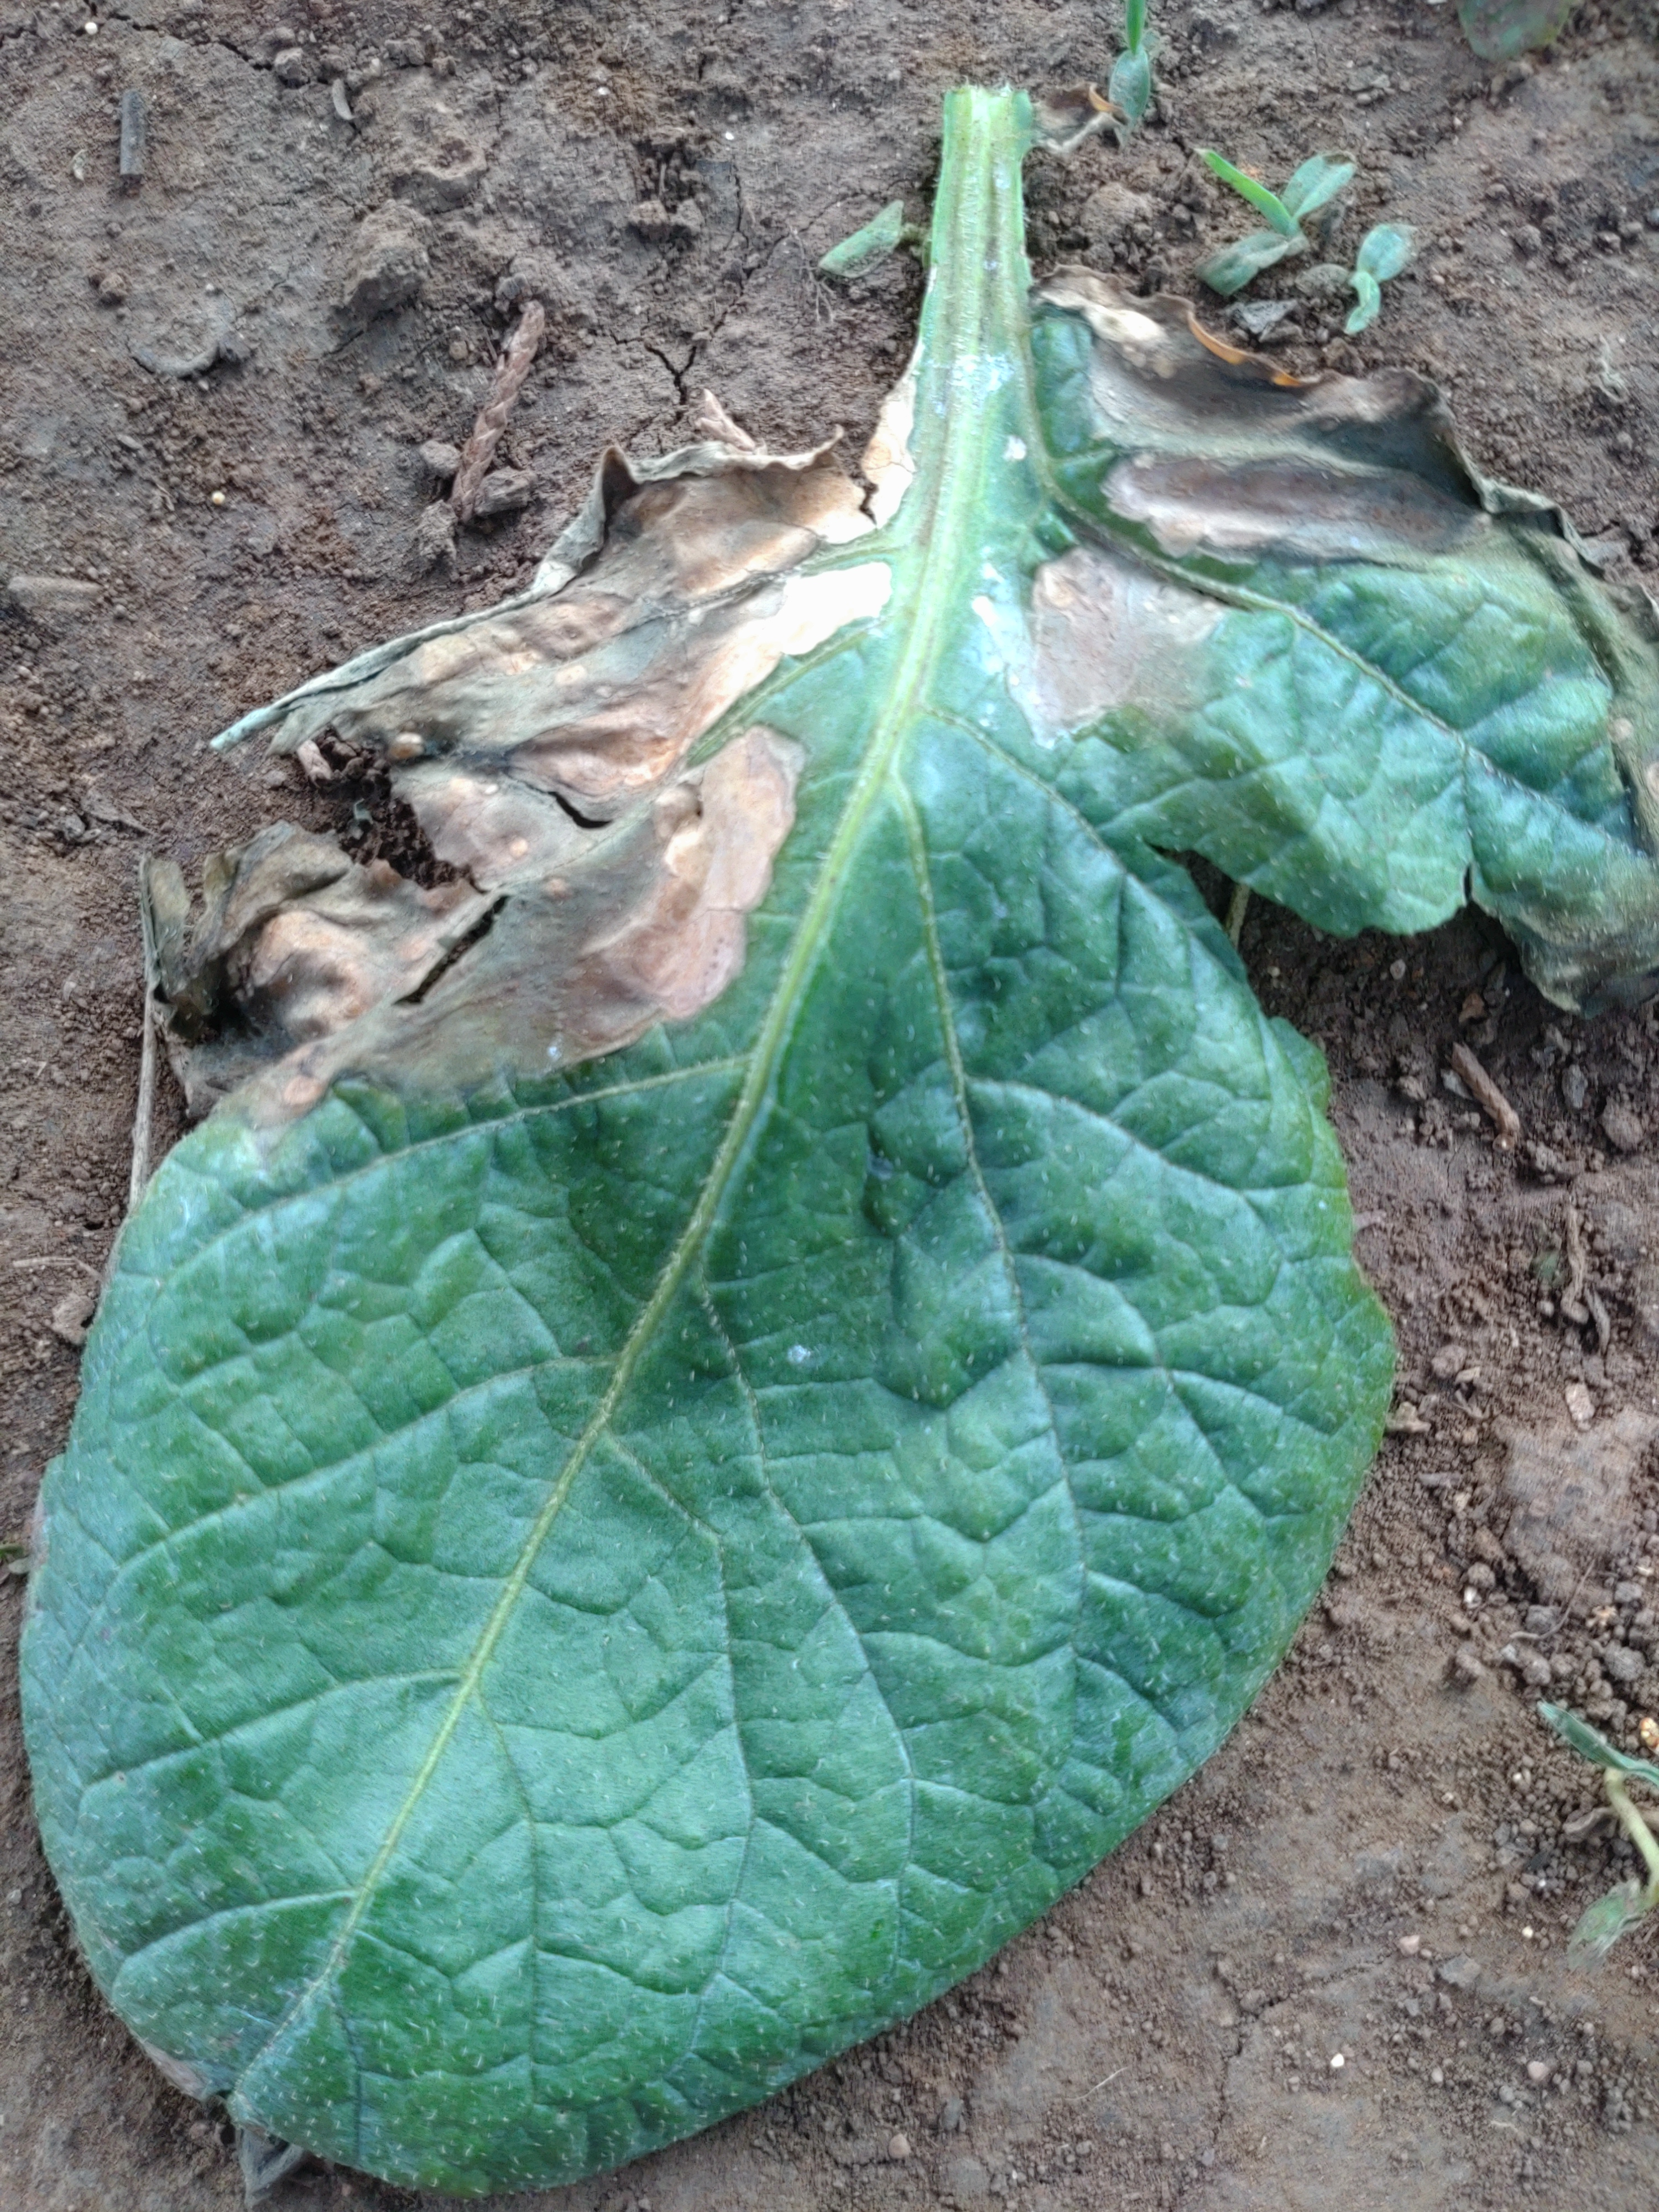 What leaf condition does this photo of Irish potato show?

early blight
